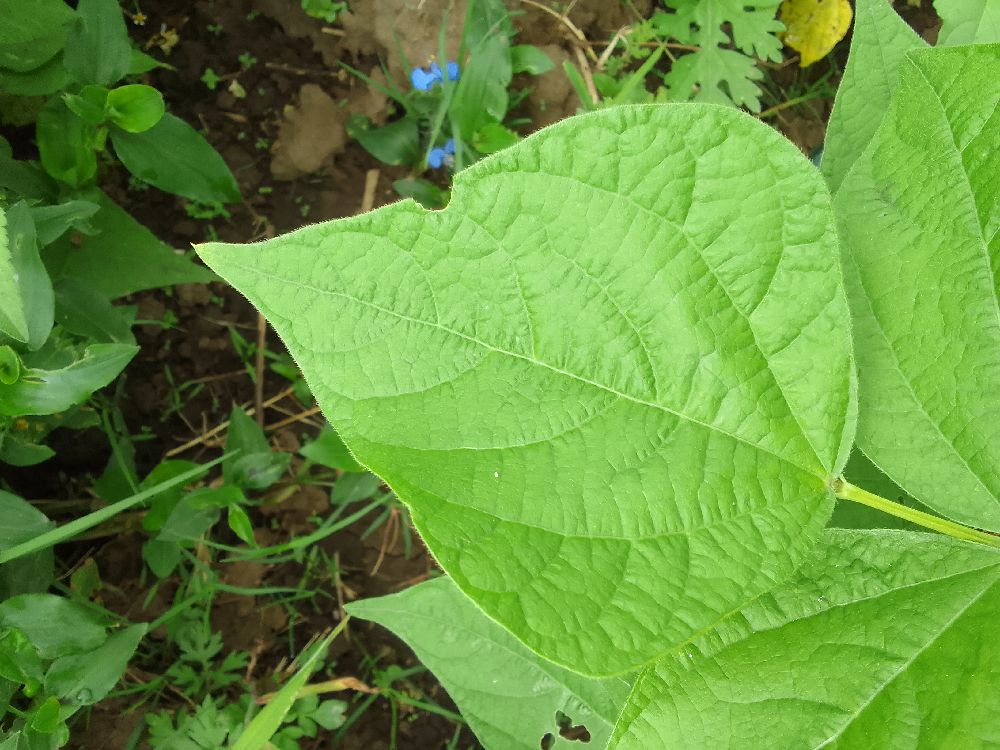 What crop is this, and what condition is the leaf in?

common bean, healthy
